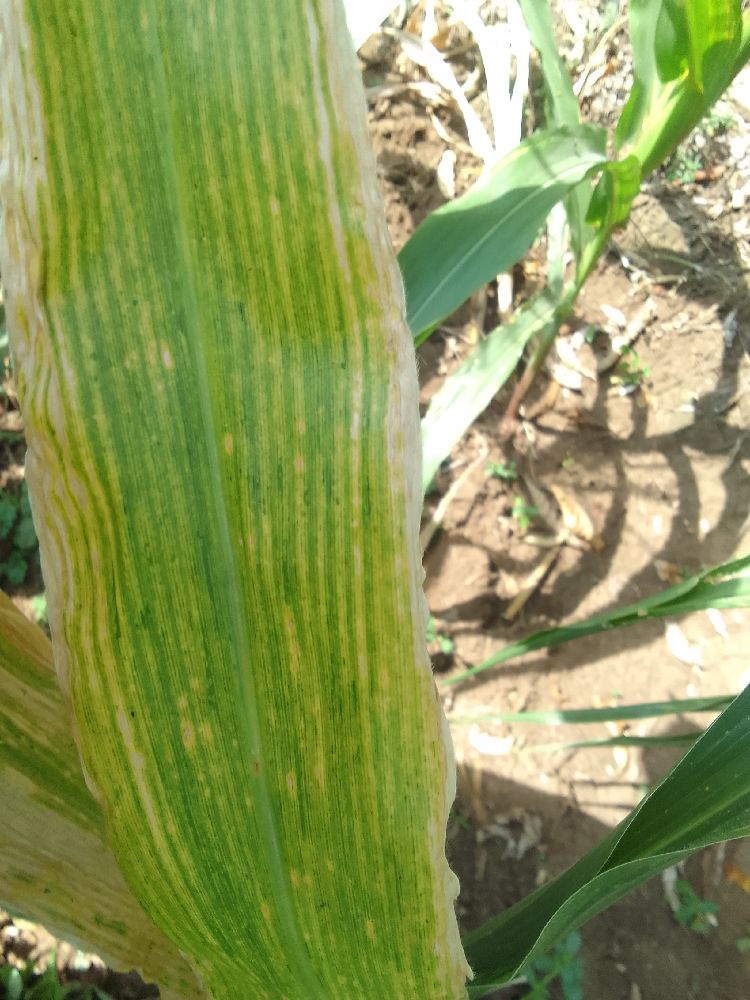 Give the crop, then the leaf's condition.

maize, maize lethal necrosis
